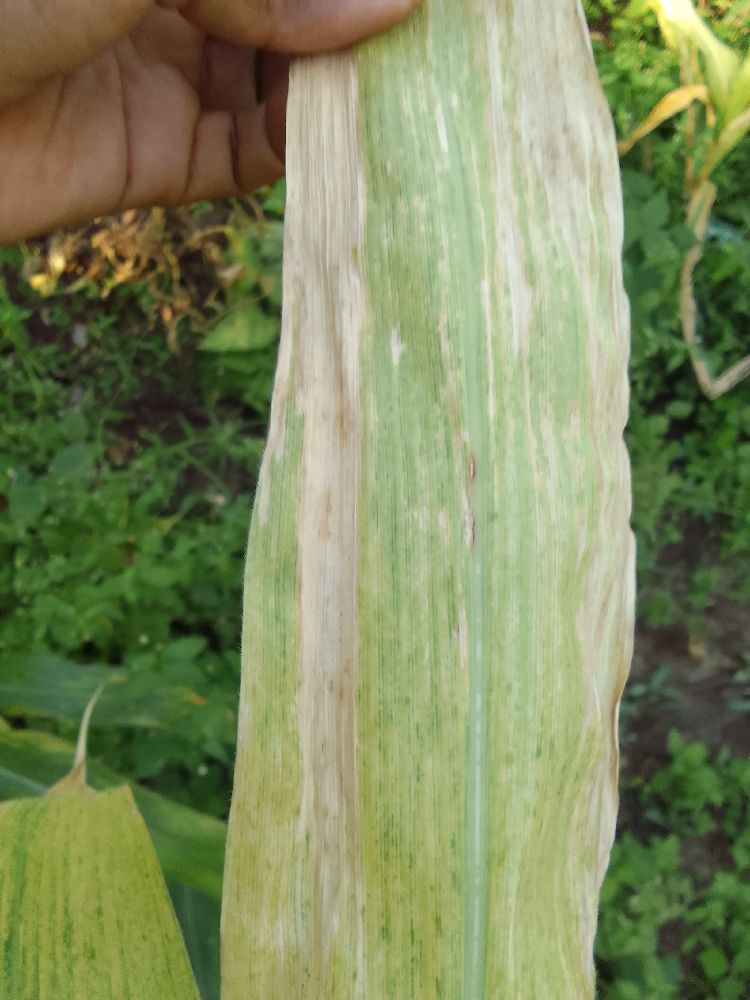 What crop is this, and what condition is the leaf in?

maize, maize lethal necrosis
